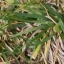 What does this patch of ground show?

grass
